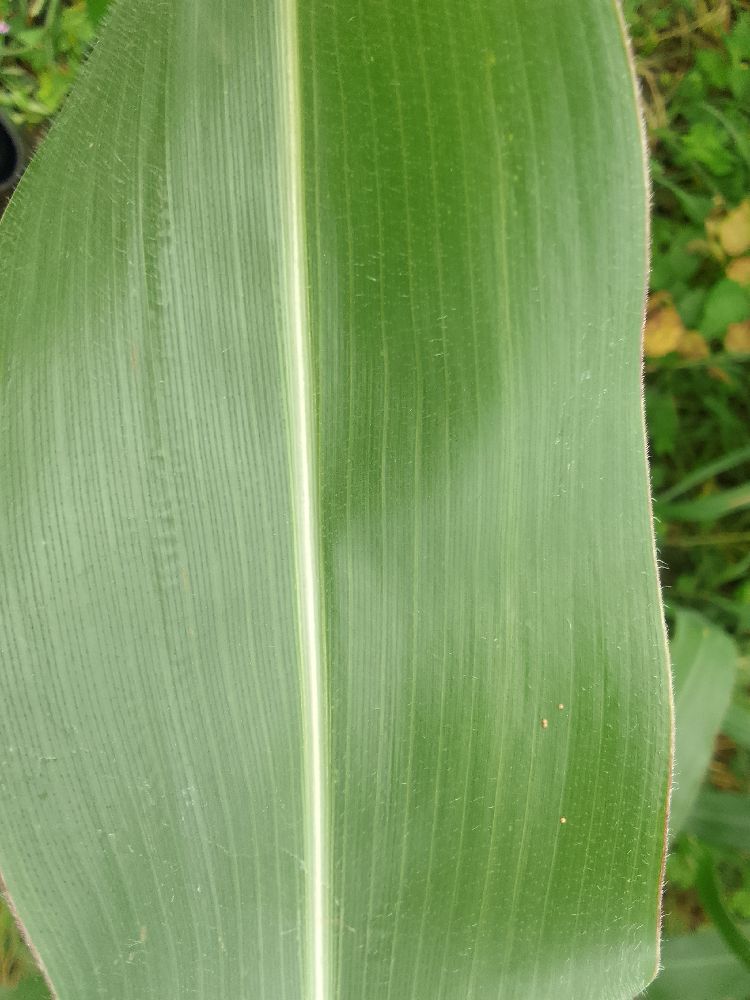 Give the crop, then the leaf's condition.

maize, healthy
